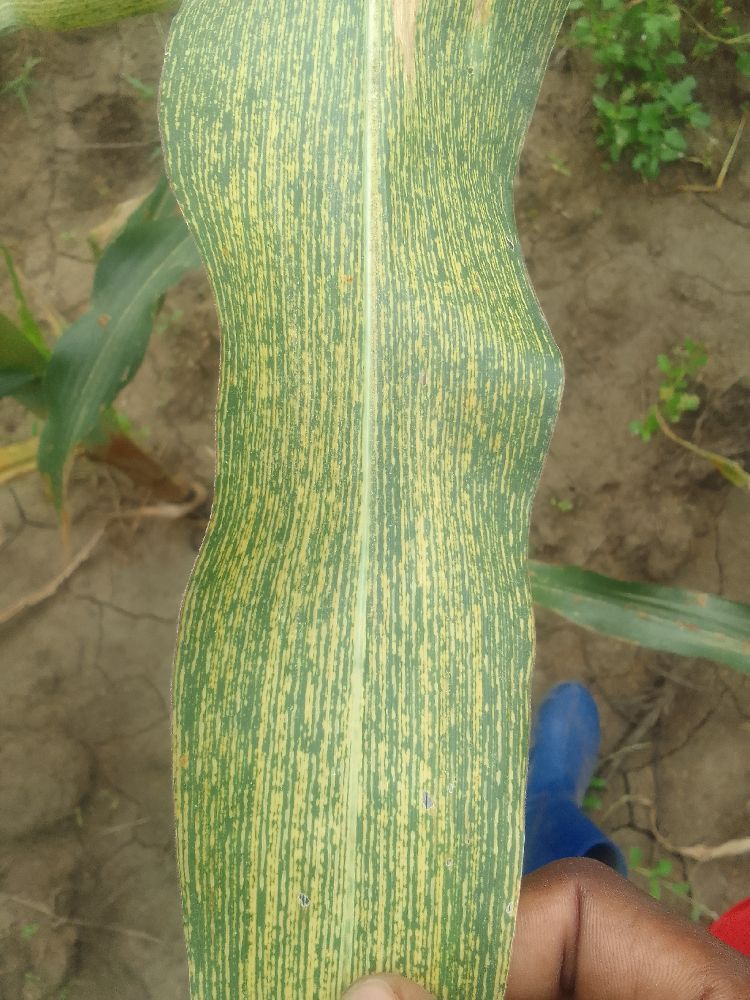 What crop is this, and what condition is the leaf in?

maize, maize streak virus
